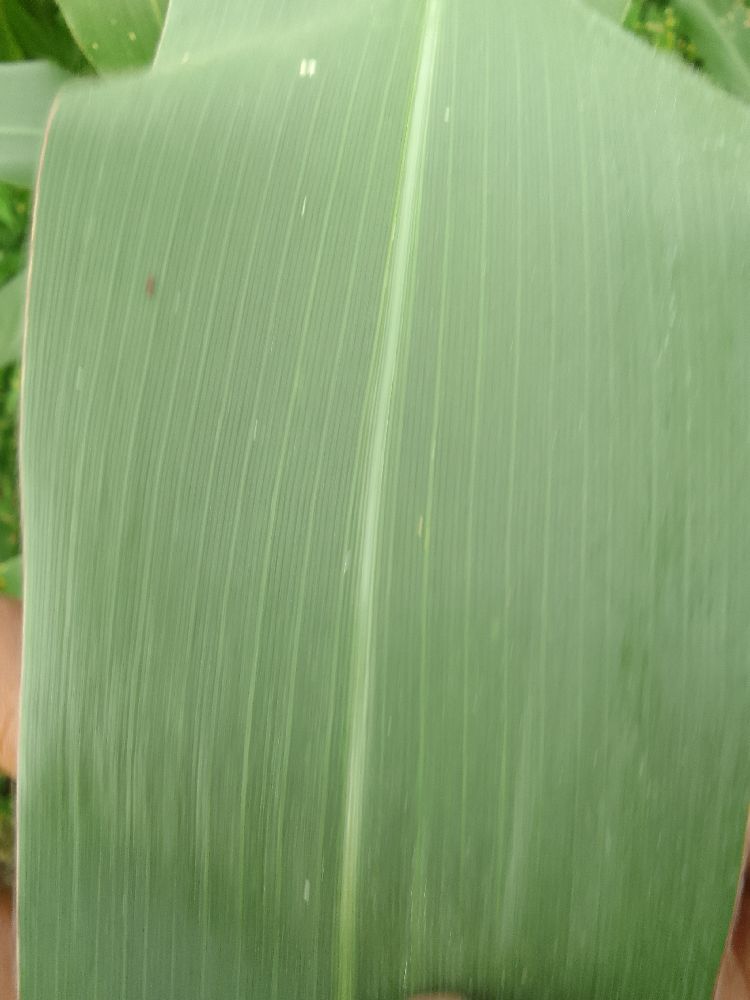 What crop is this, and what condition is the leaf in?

maize, healthy
